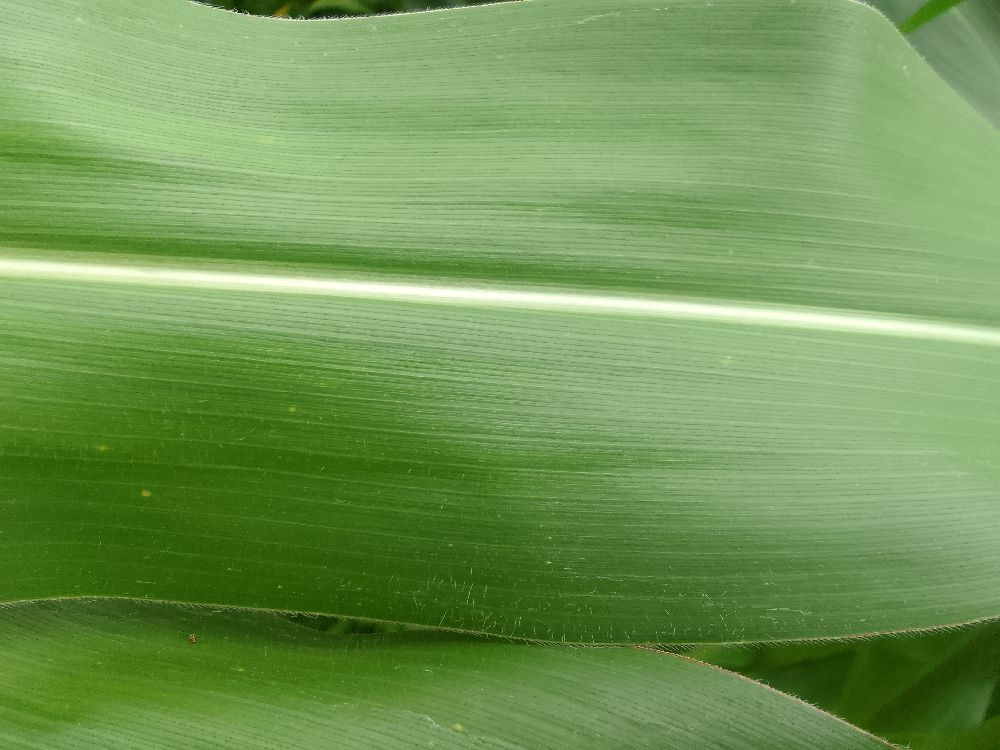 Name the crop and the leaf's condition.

maize, healthy
